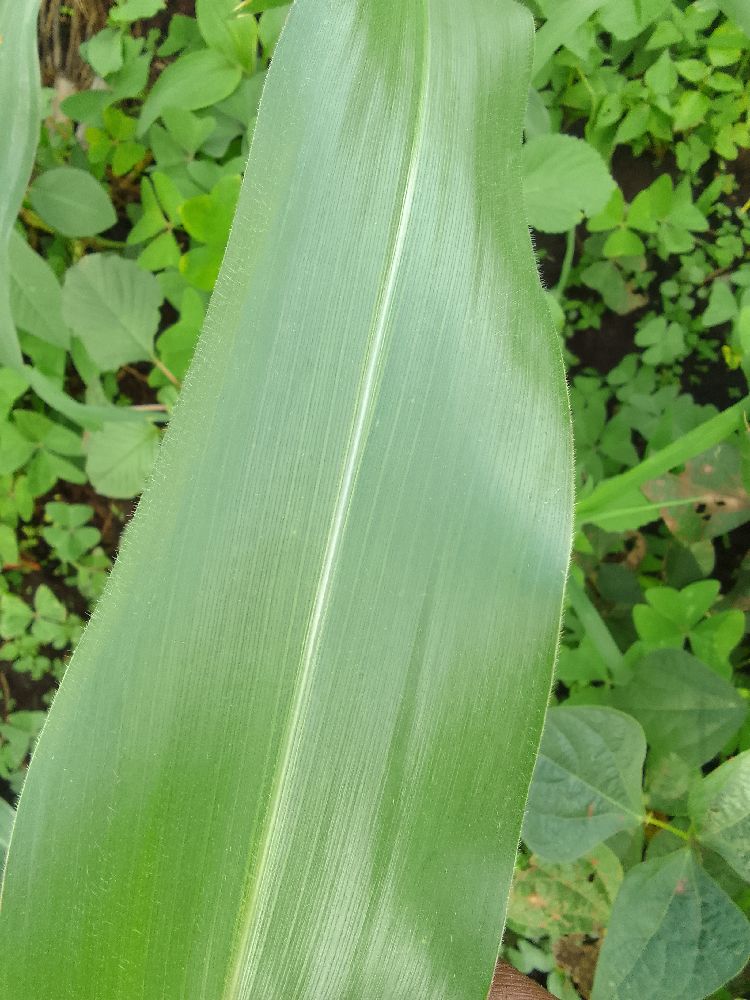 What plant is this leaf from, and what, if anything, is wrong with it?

maize, healthy
